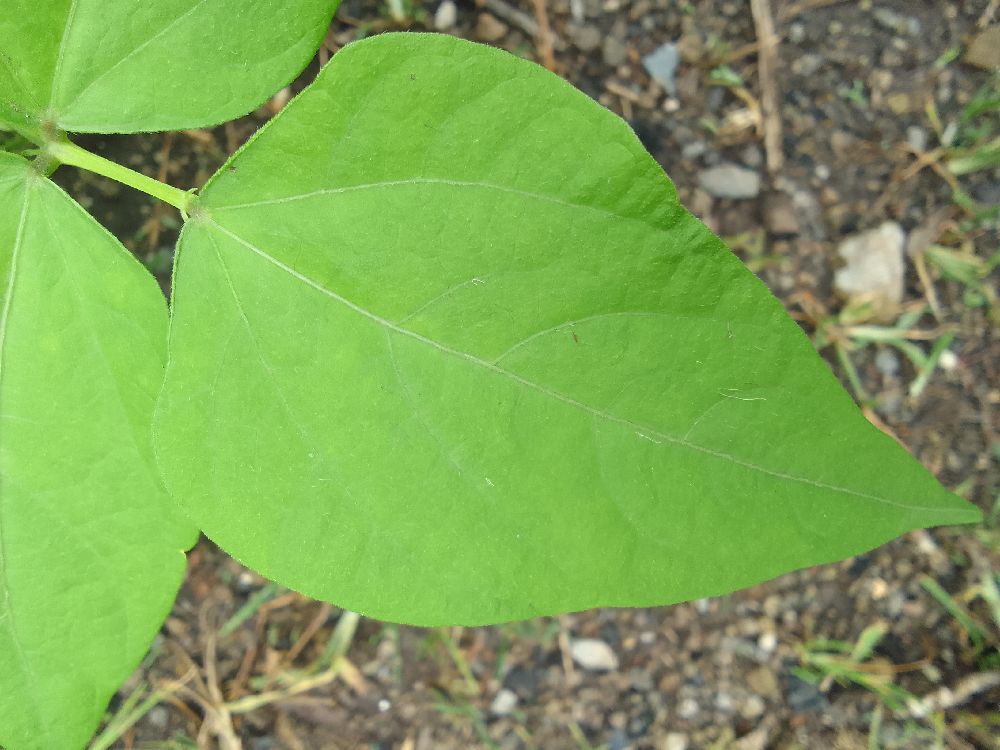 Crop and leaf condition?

common bean, healthy
